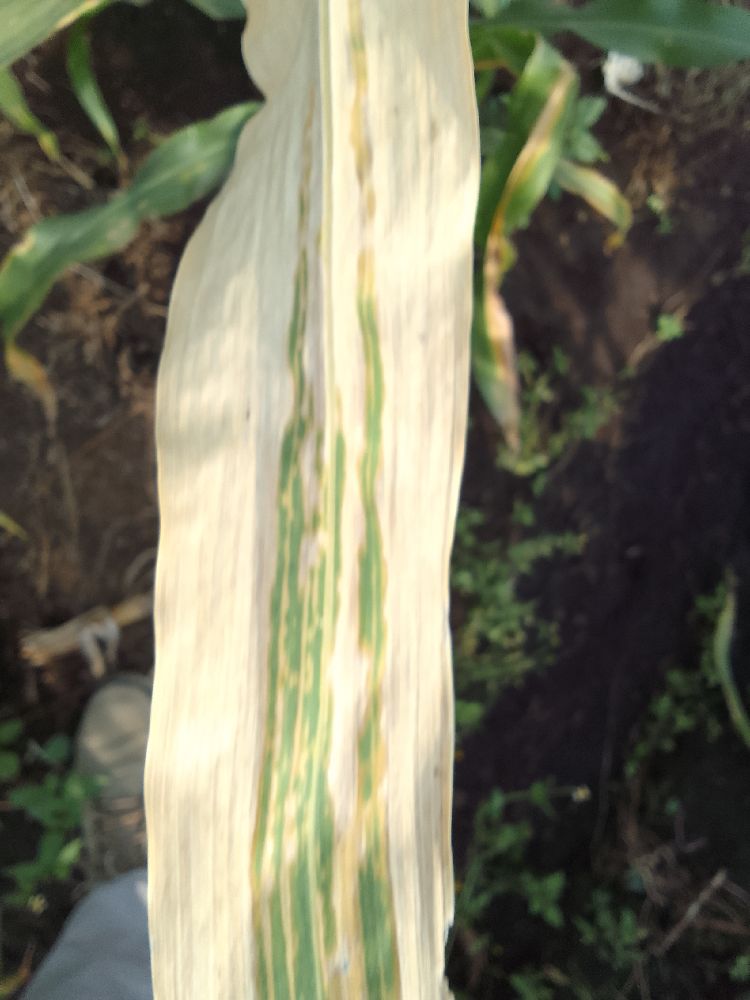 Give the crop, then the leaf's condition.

maize, maize lethal necrosis
